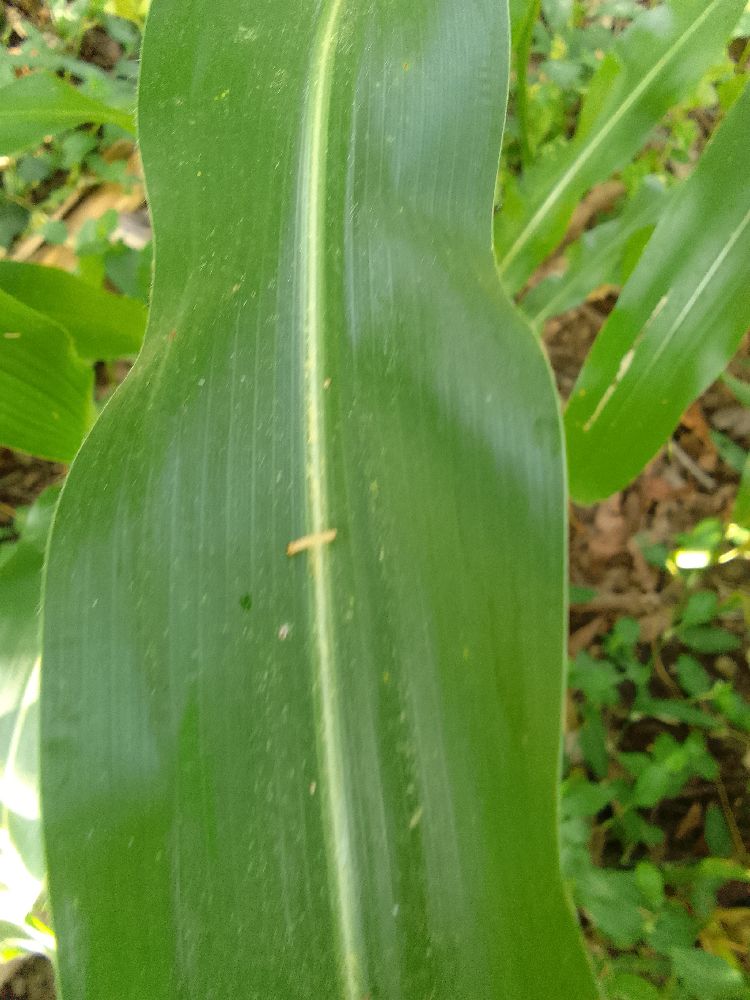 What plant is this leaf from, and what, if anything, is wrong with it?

maize, healthy
